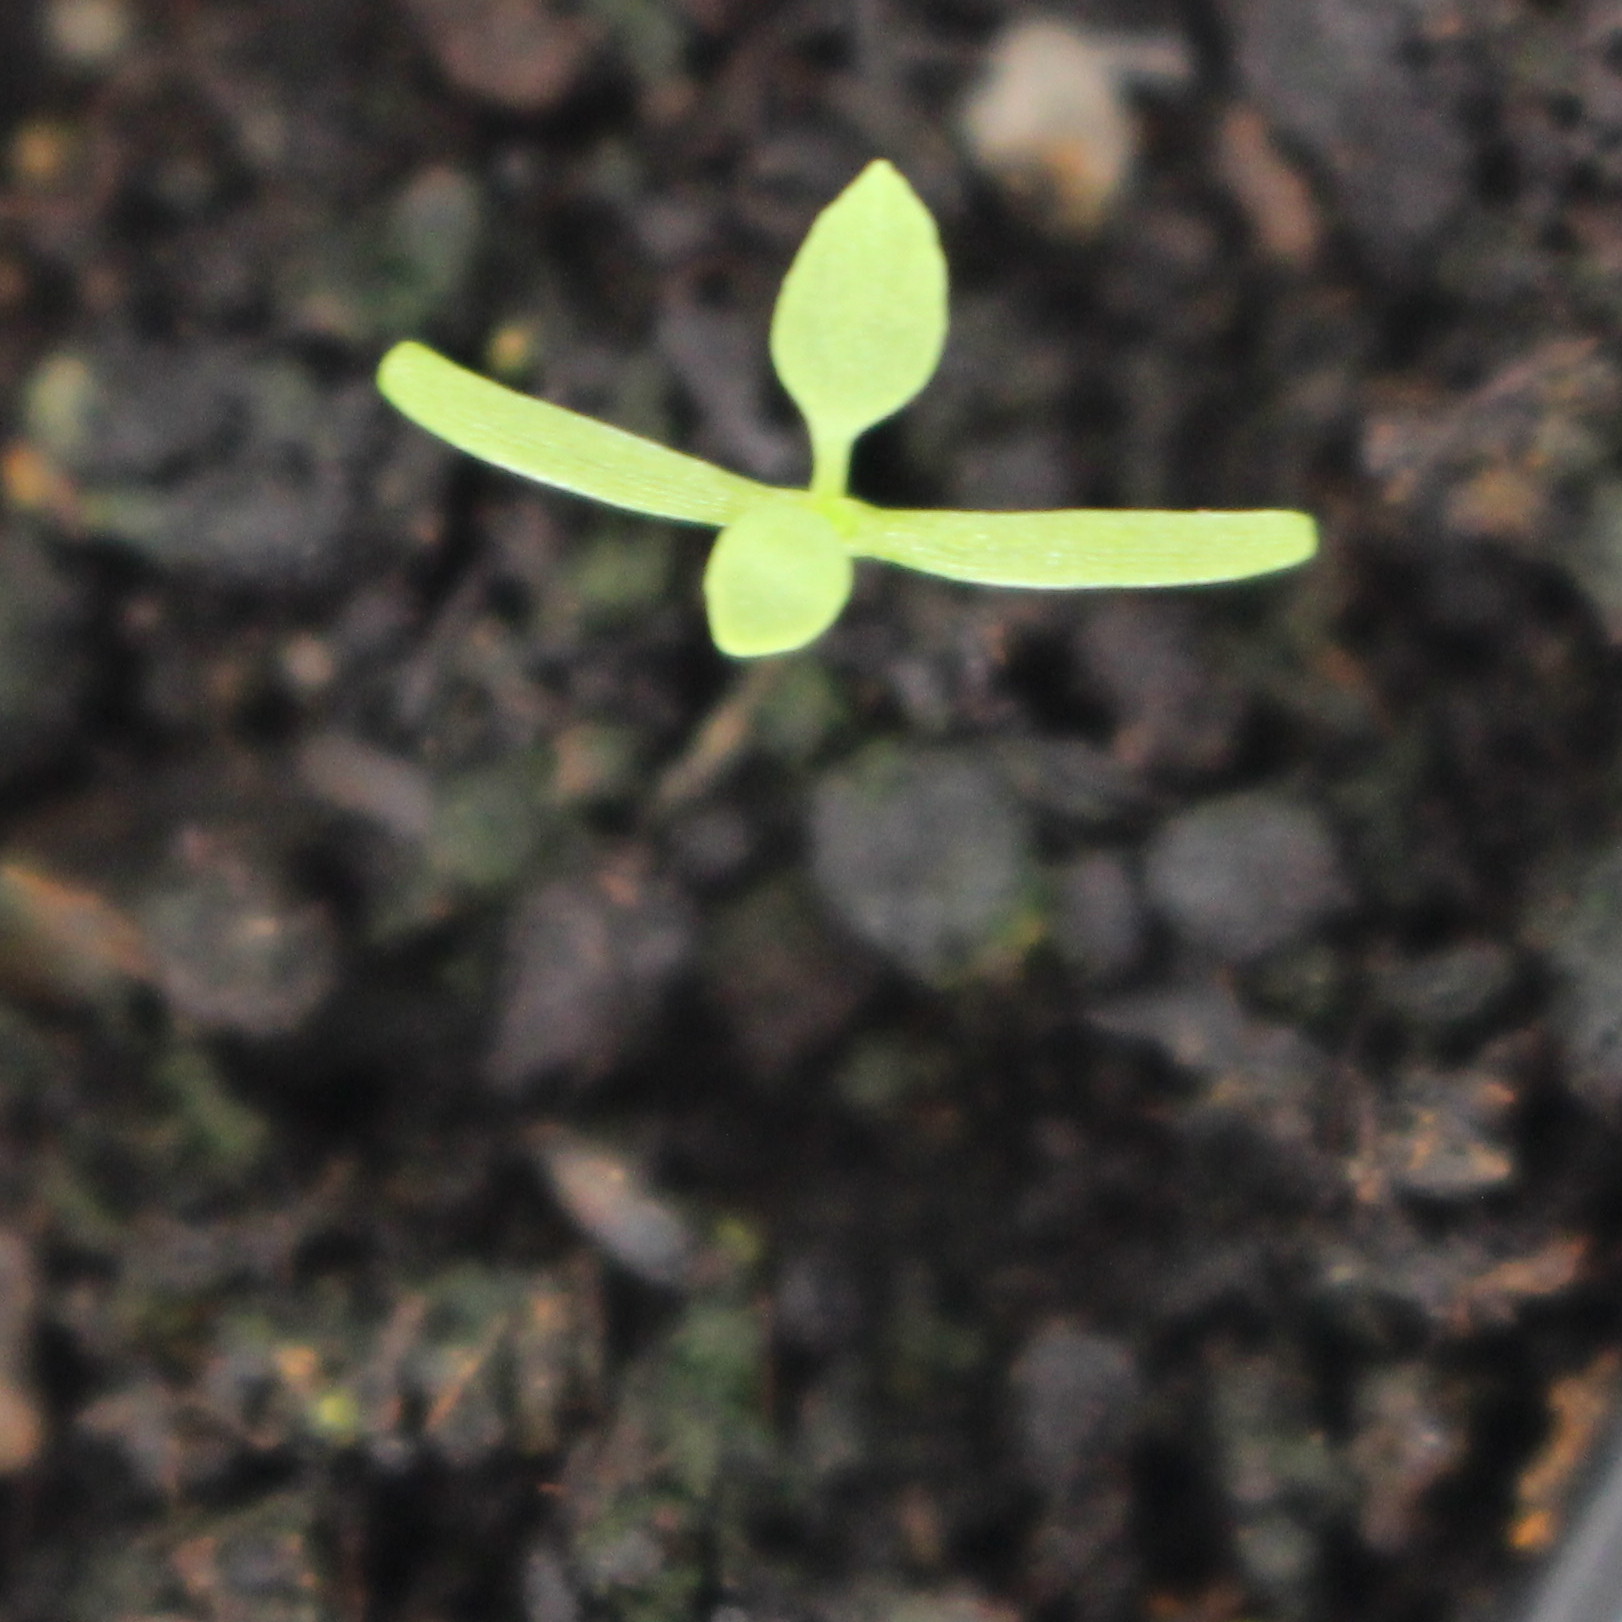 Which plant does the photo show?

Papaver rhoeas
